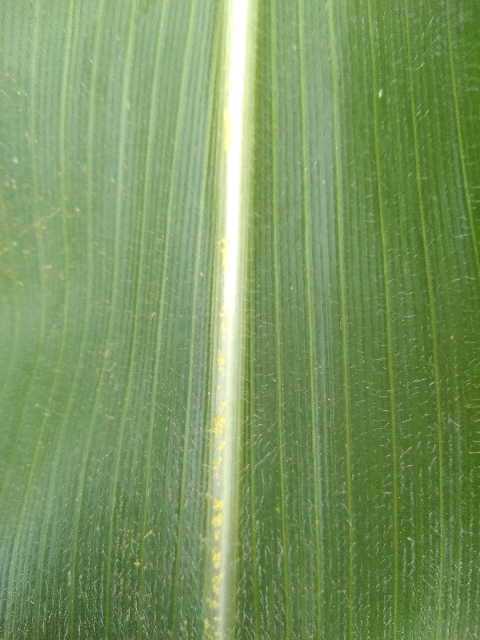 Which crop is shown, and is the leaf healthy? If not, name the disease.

maize, healthy
